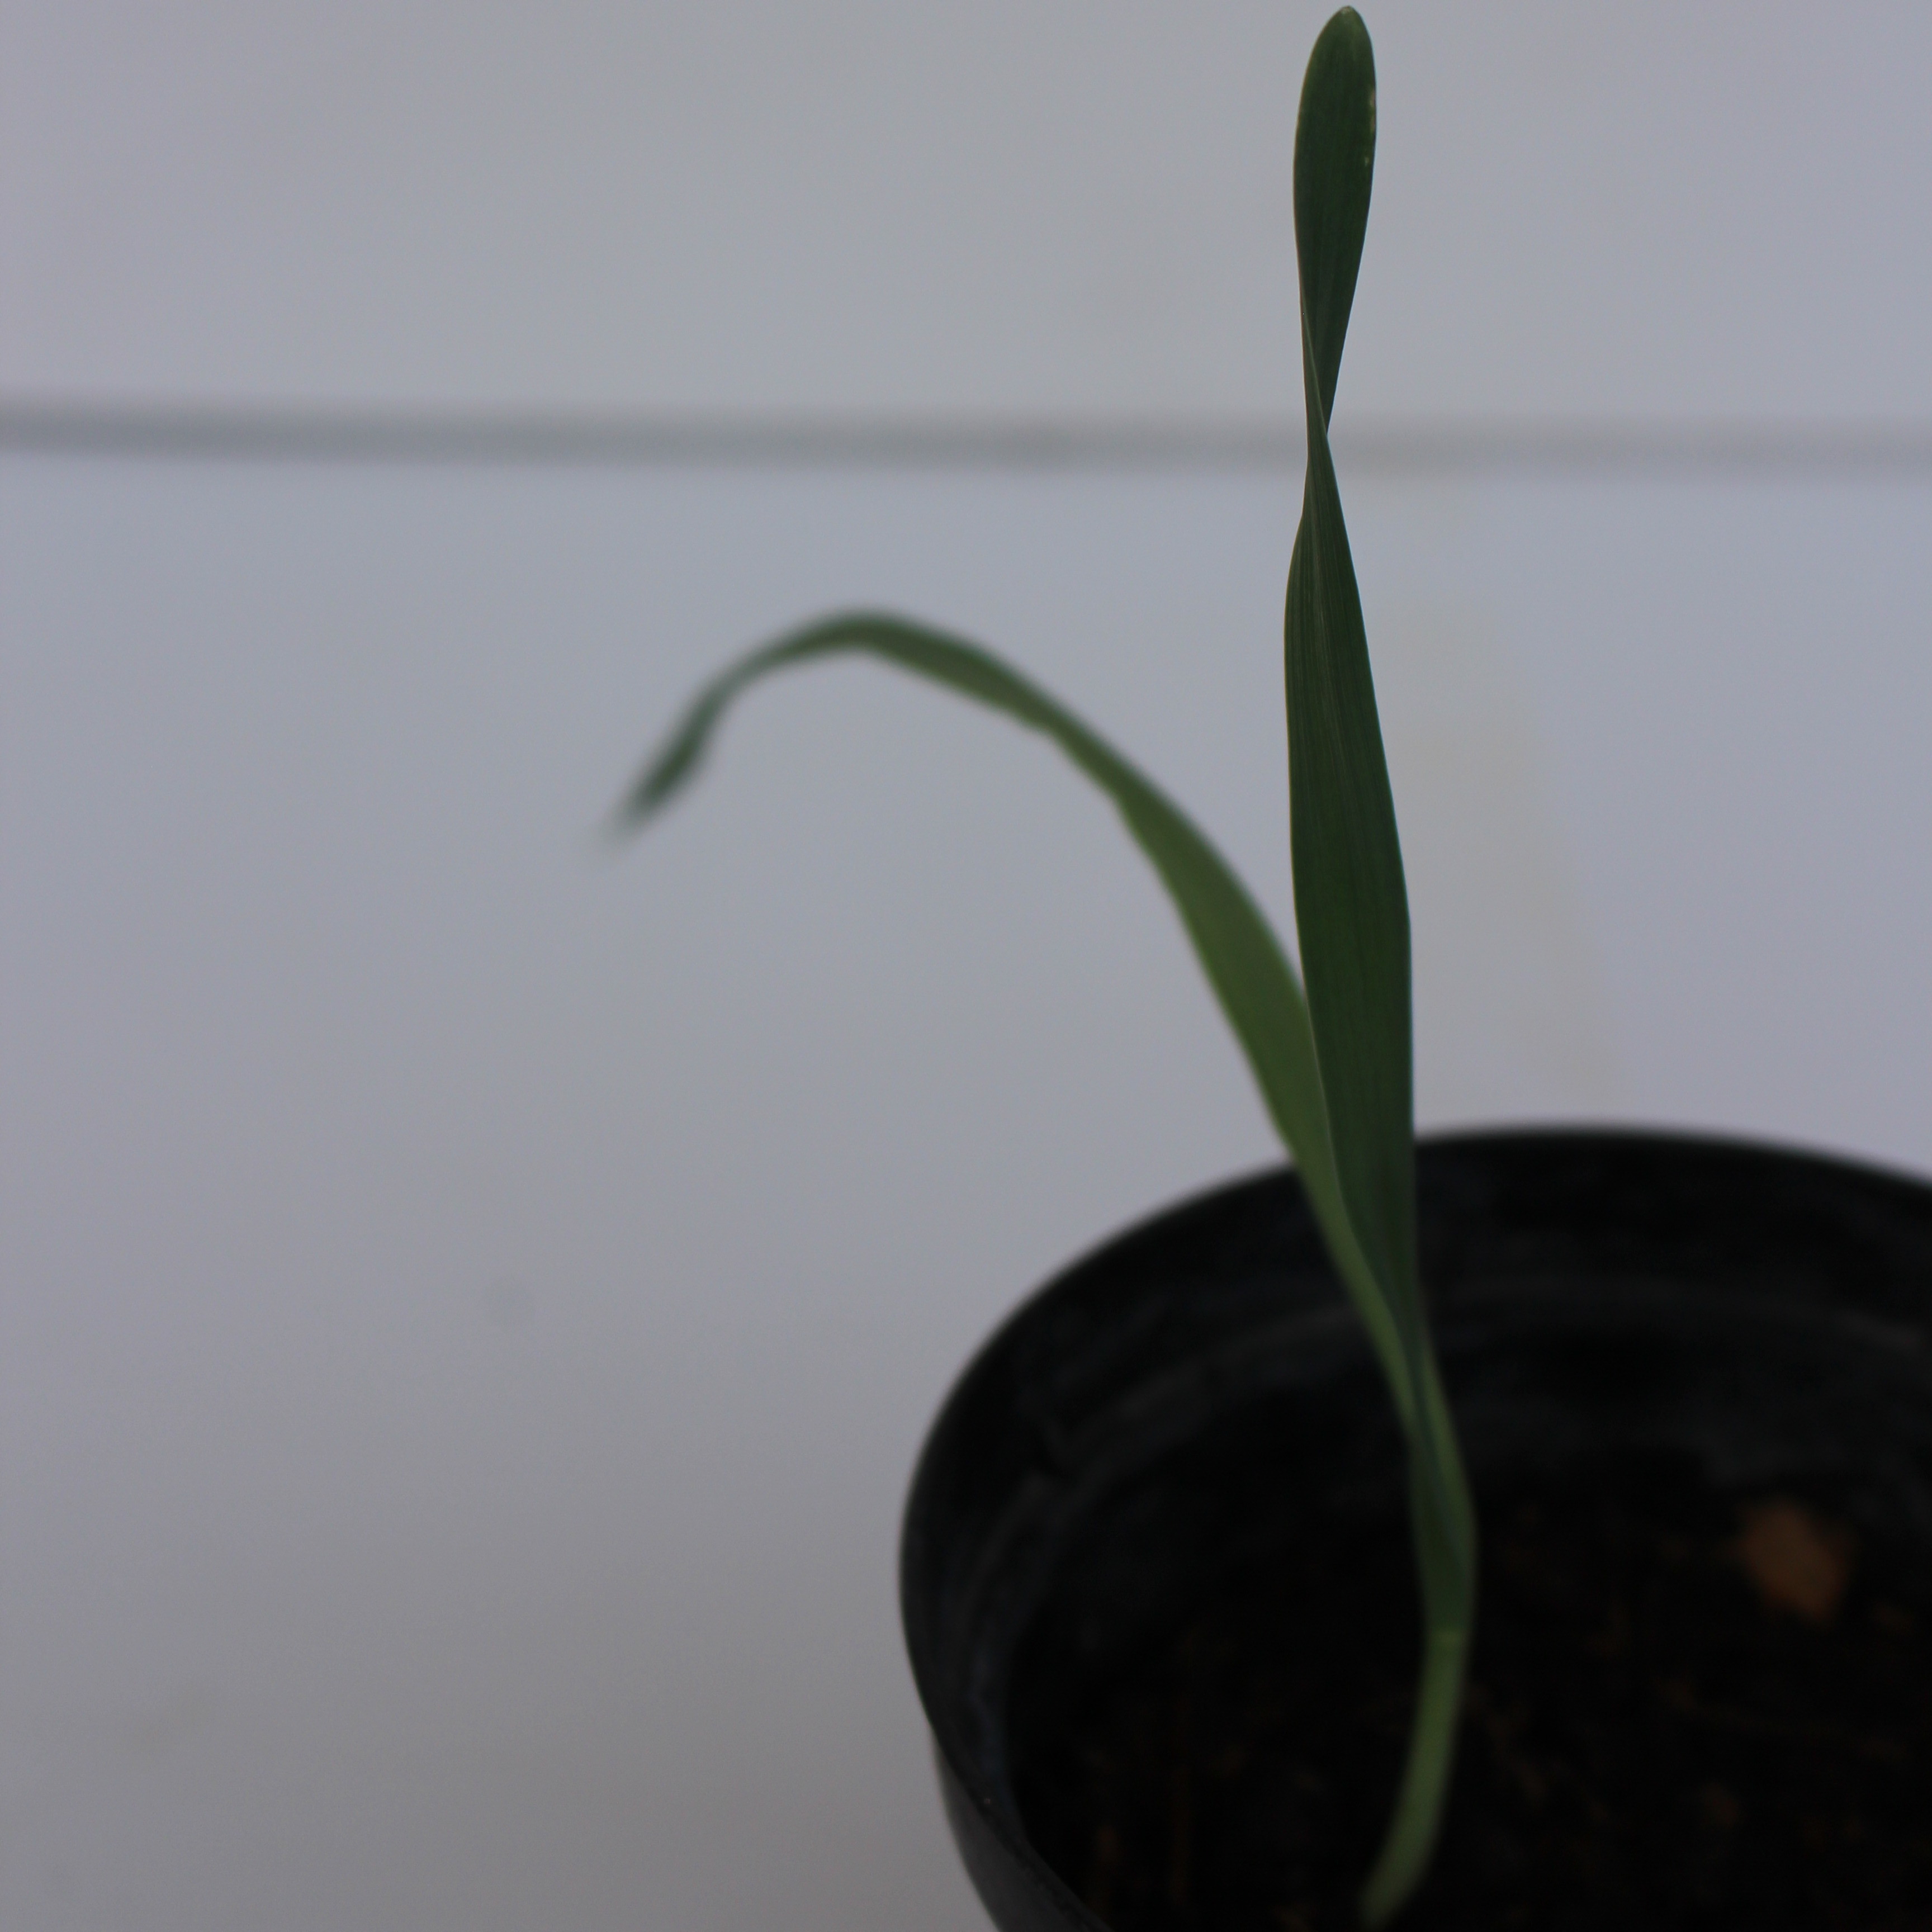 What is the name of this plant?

Avena sterilis
